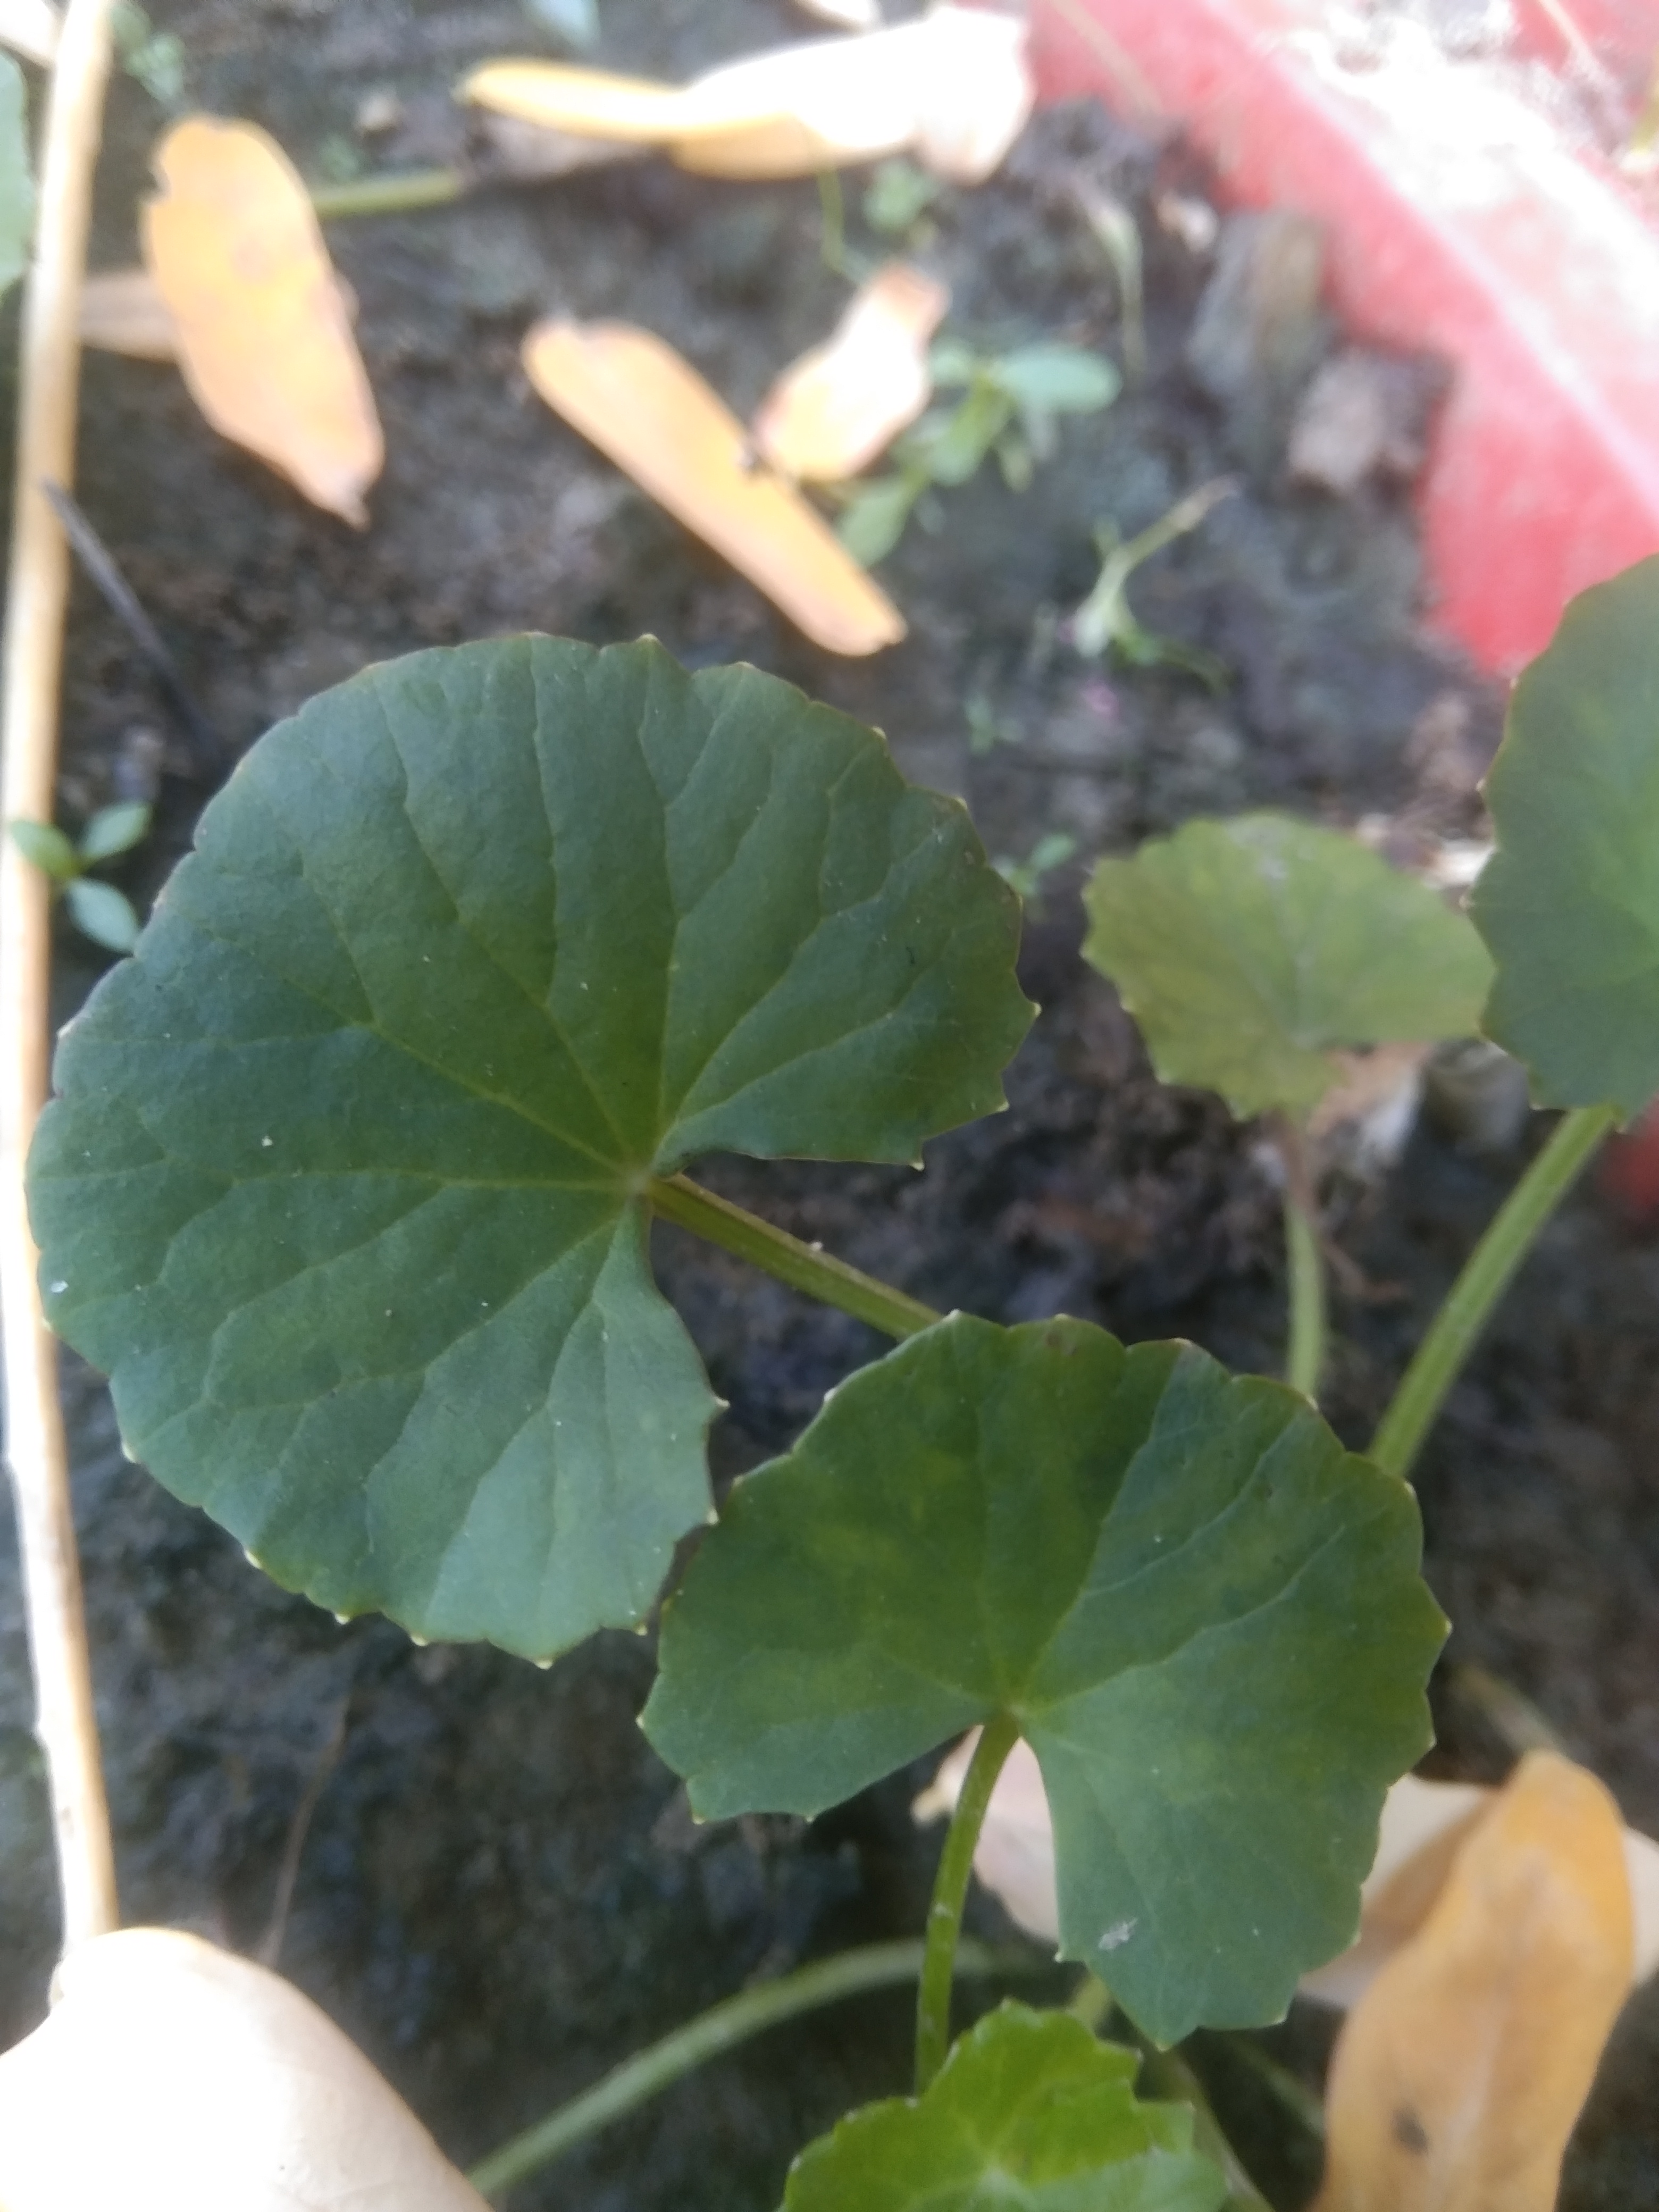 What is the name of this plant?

thankuni
